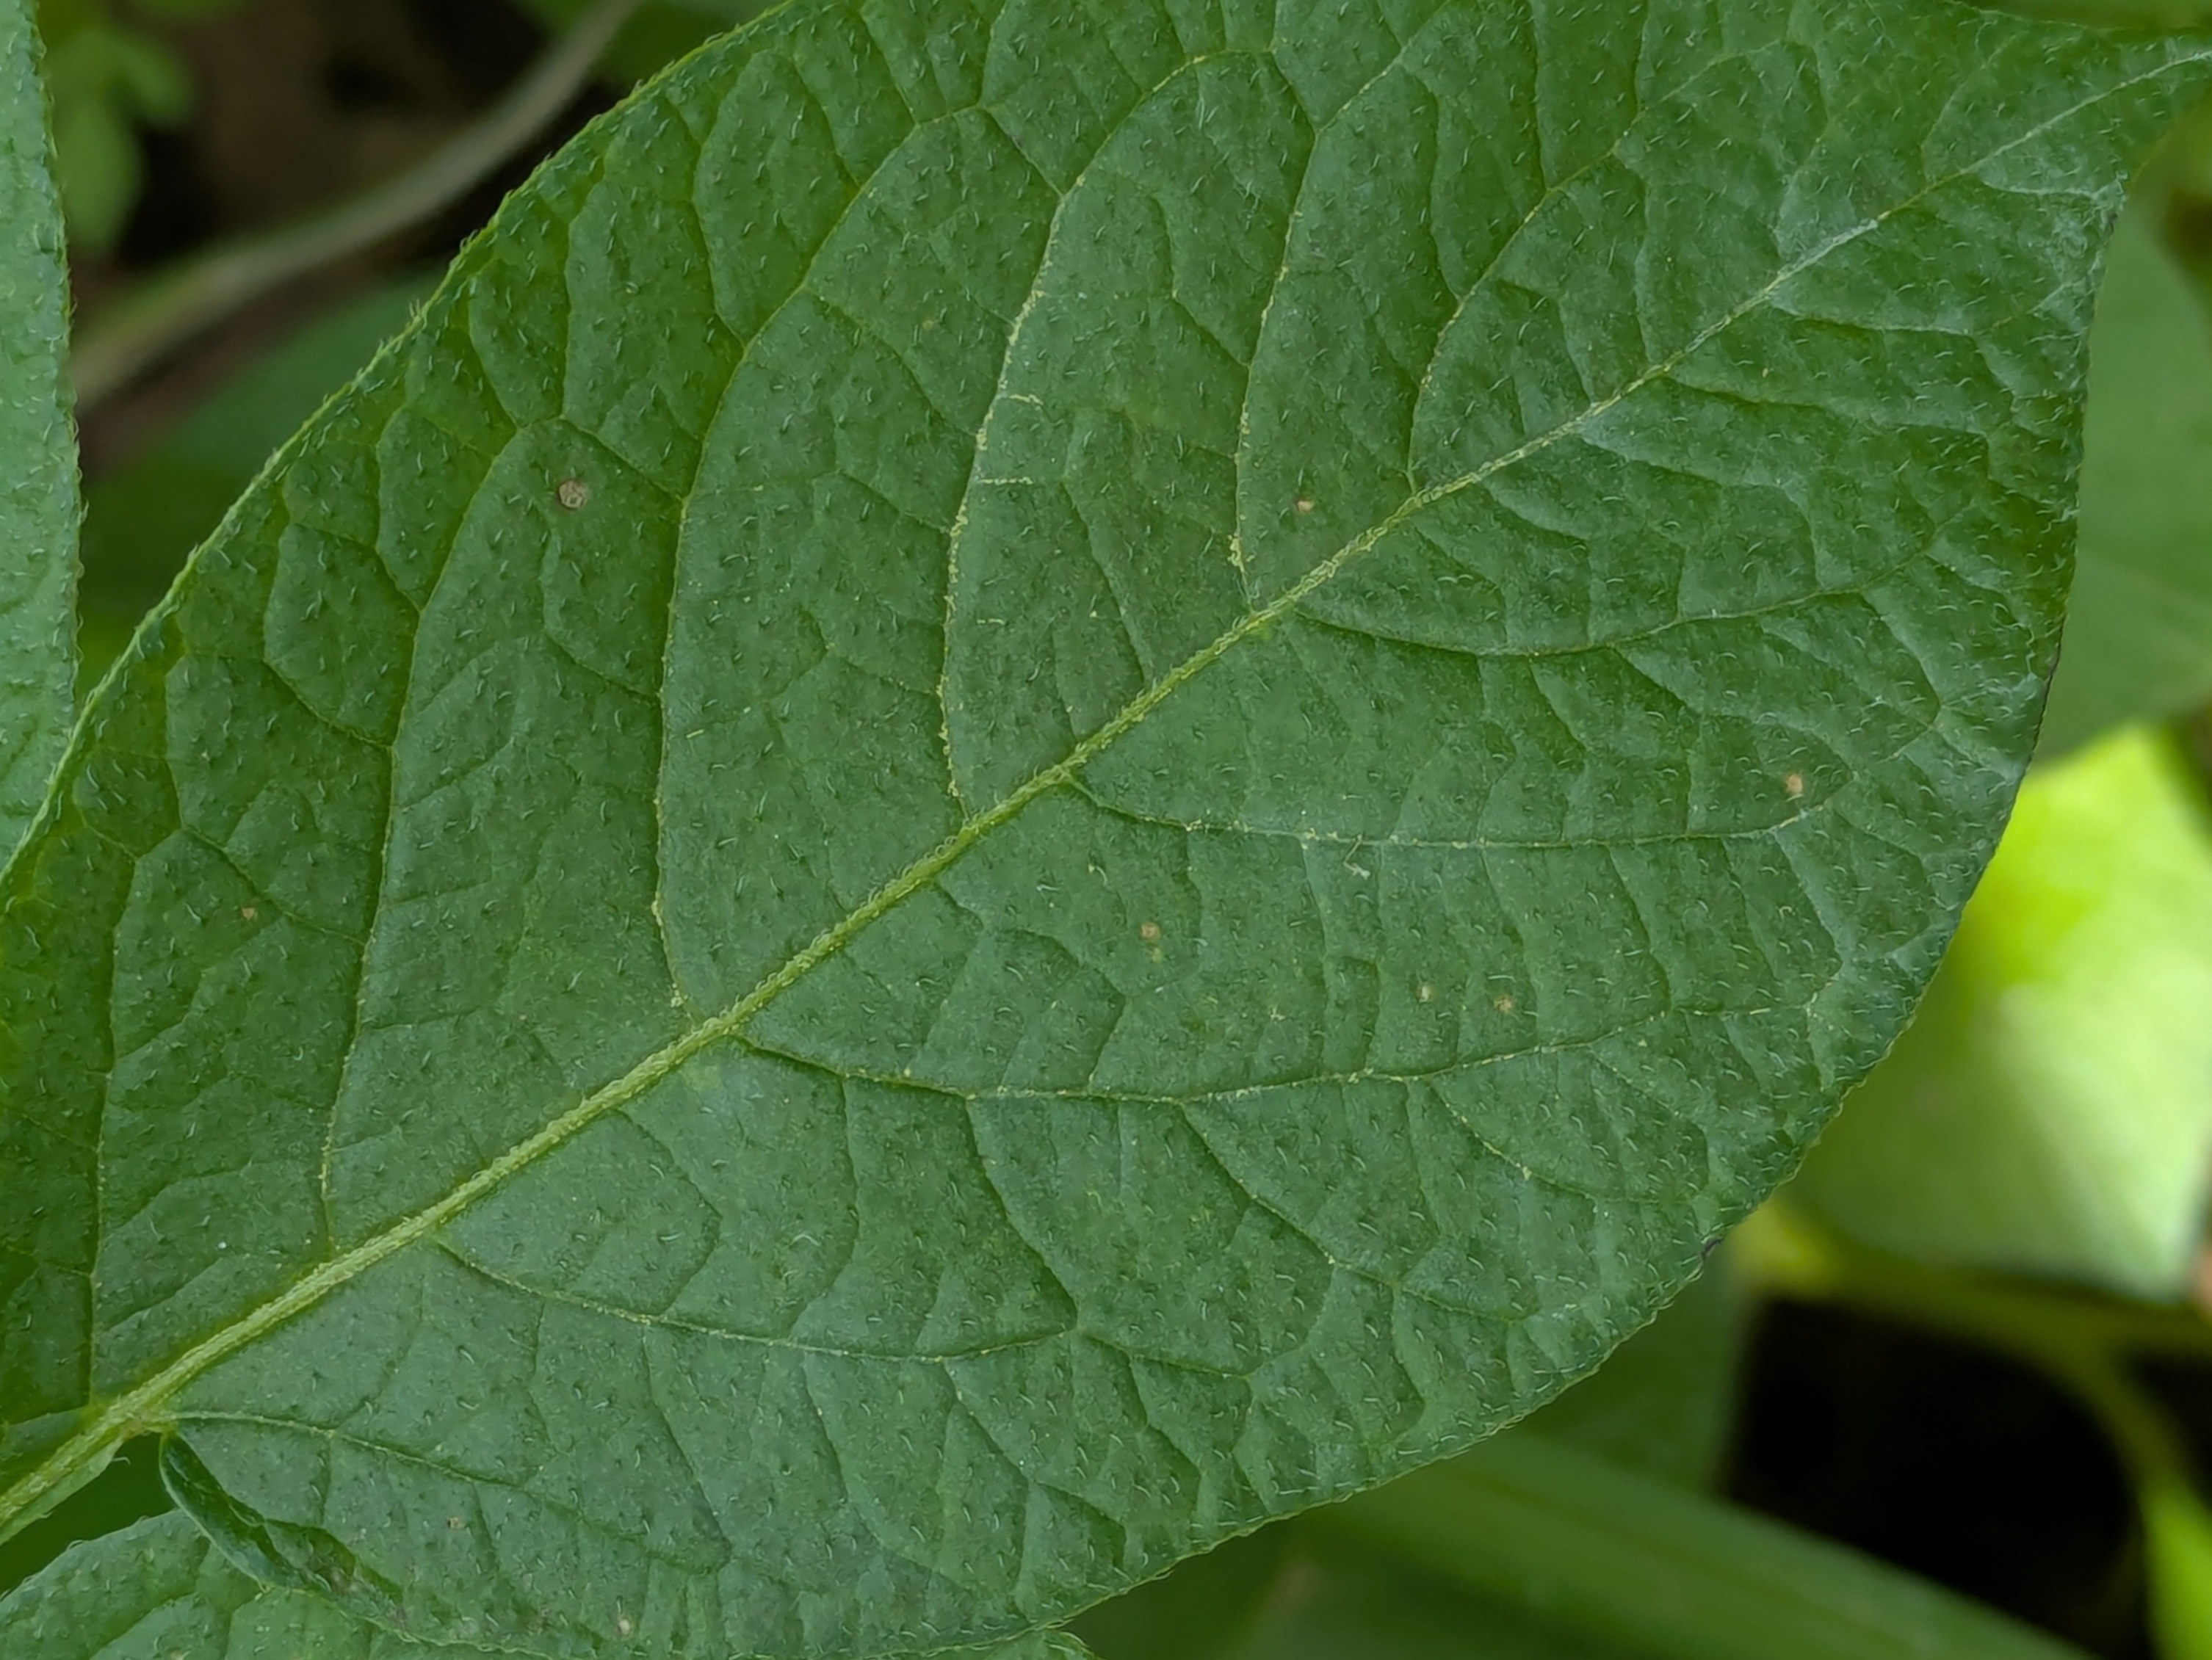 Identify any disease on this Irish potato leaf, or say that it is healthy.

healthy
